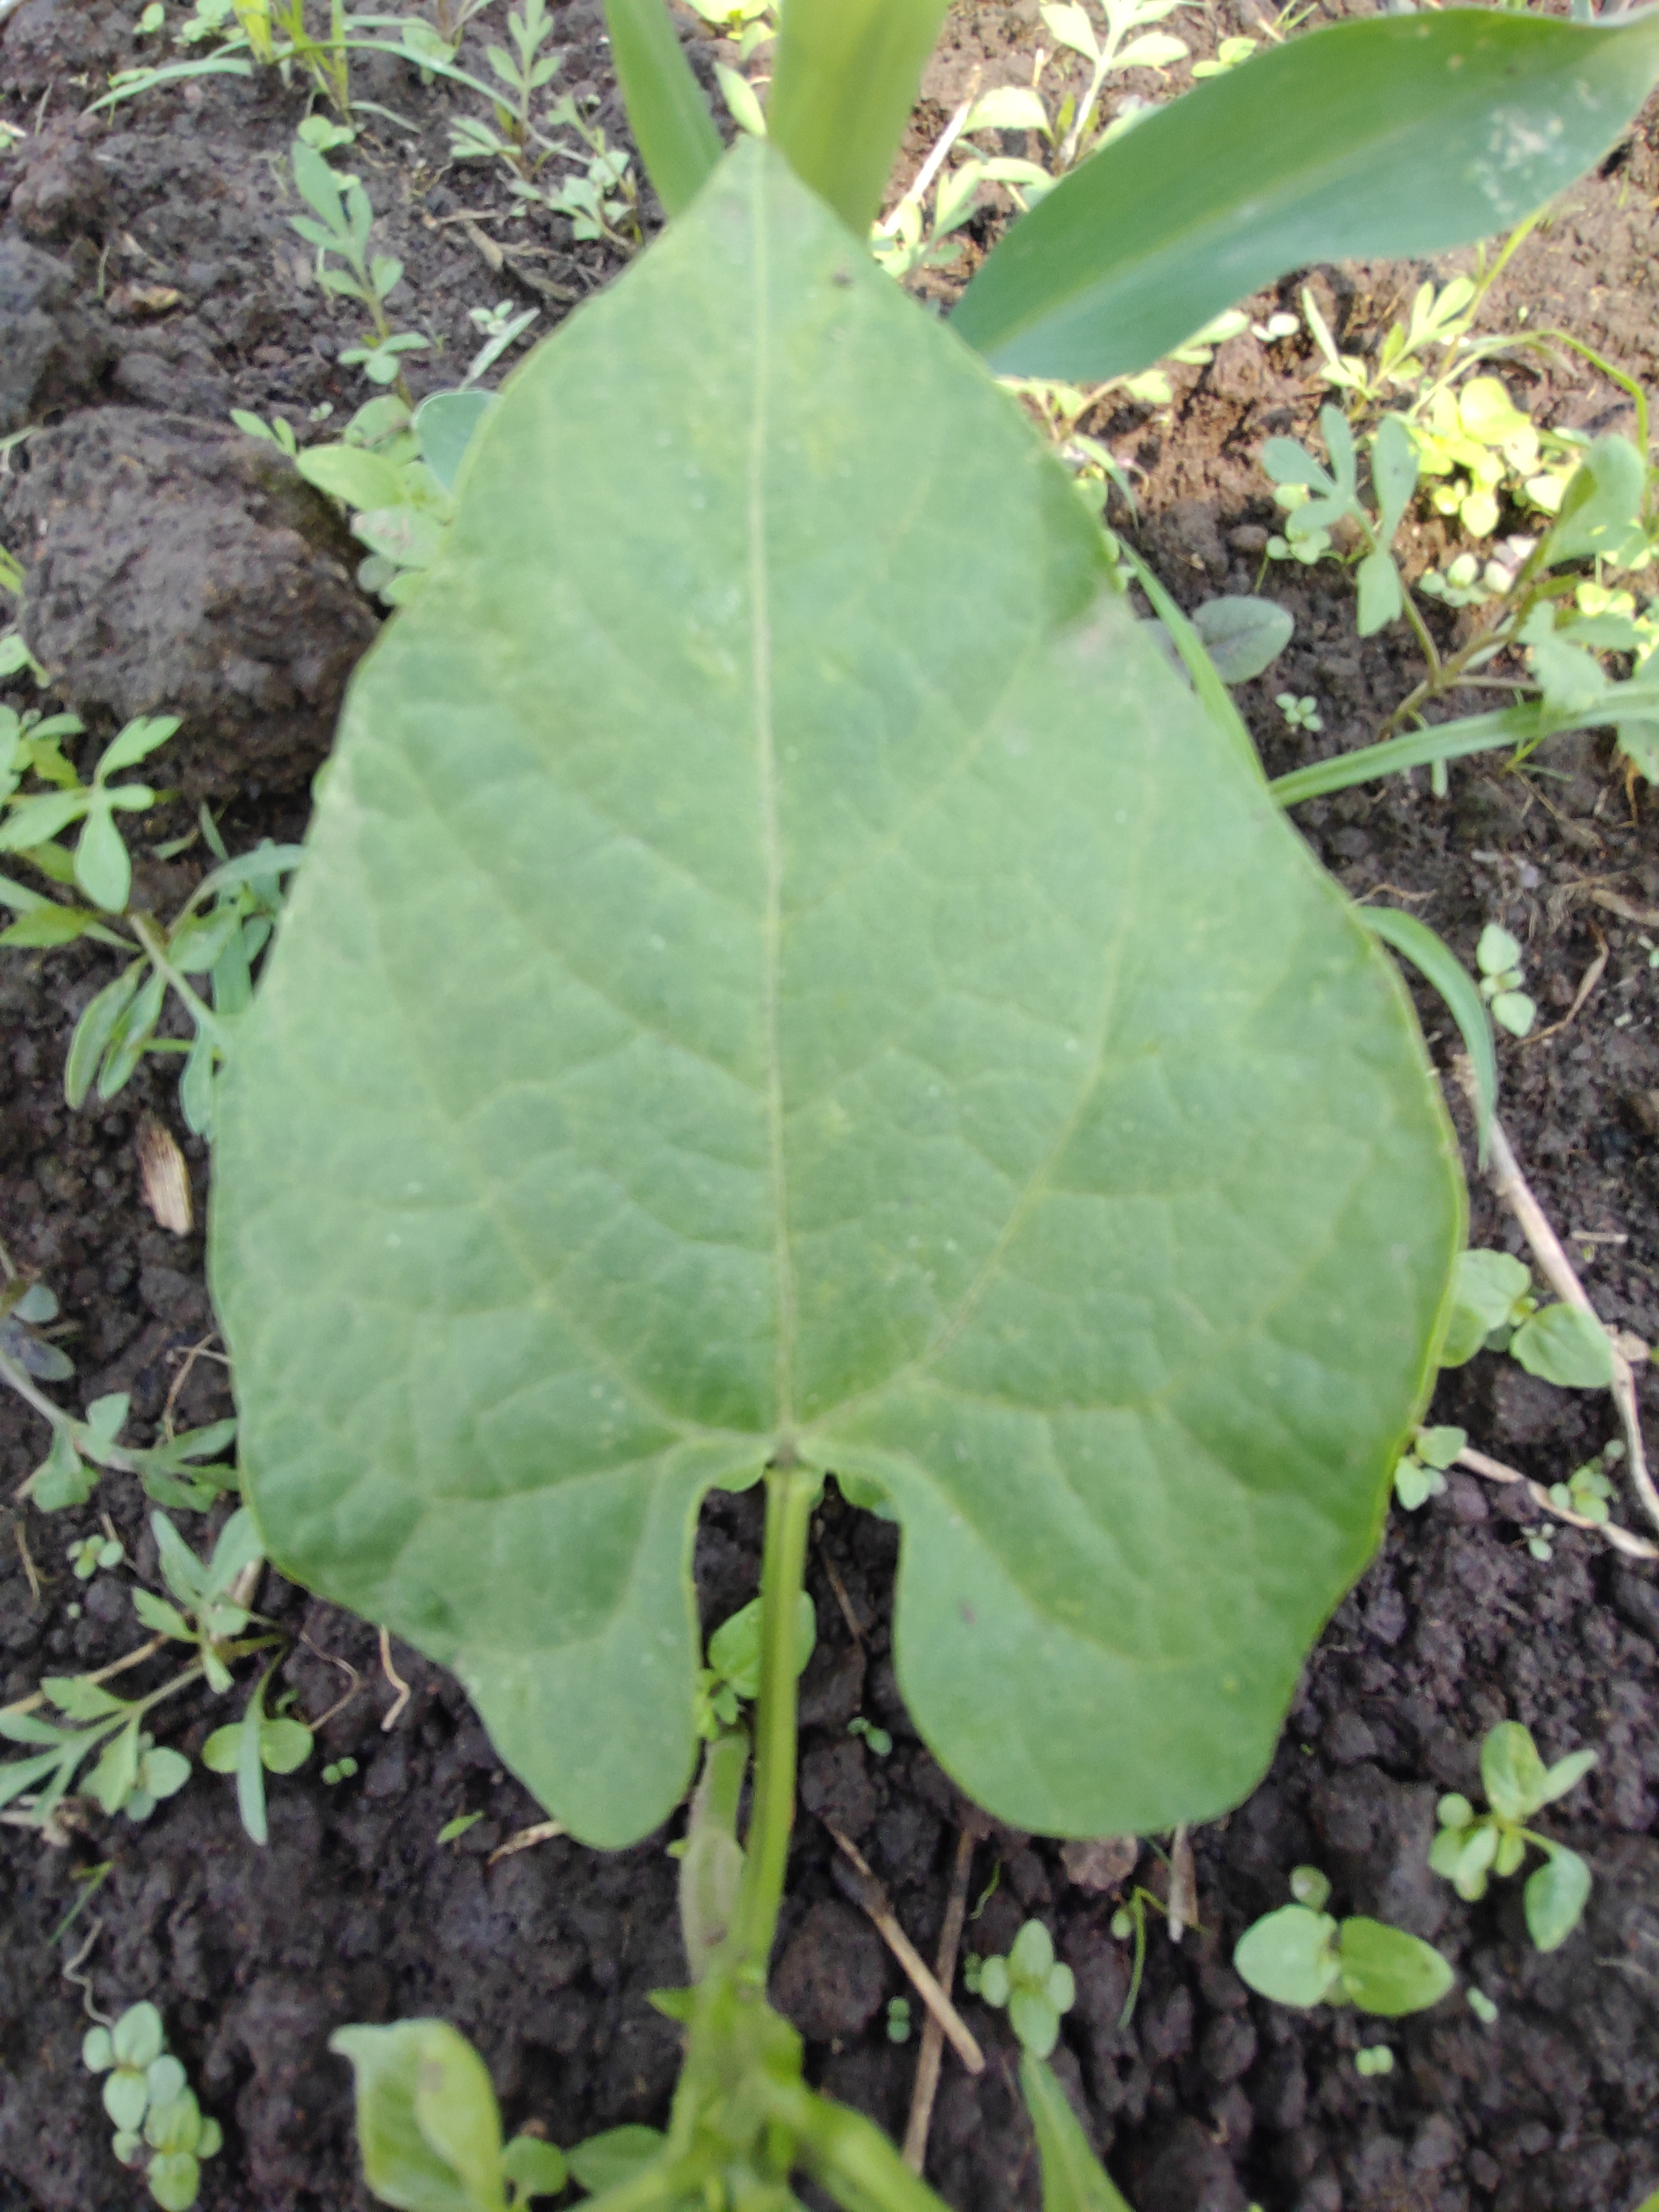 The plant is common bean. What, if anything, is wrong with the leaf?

healthy
